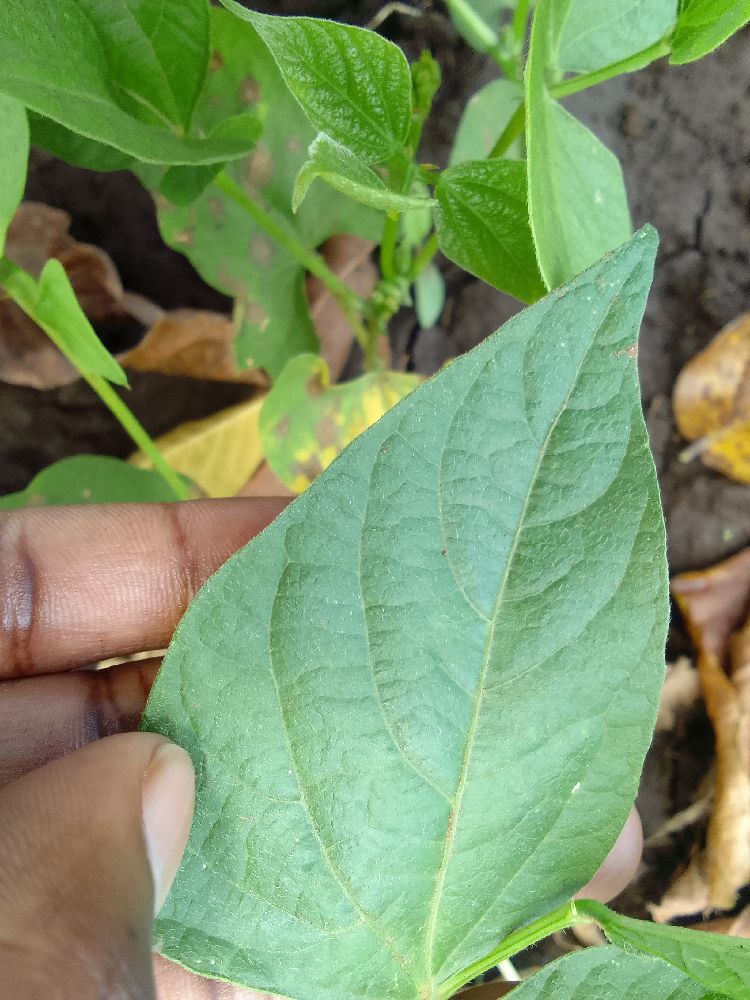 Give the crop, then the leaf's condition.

common bean, healthy
